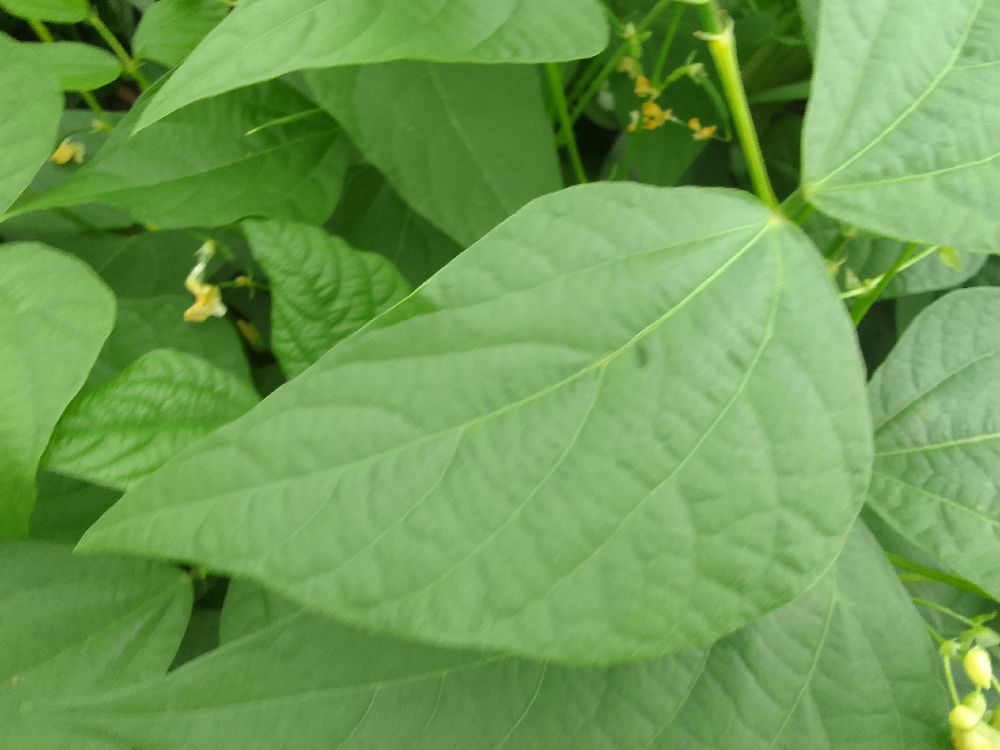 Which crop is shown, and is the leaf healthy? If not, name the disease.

common bean, healthy
